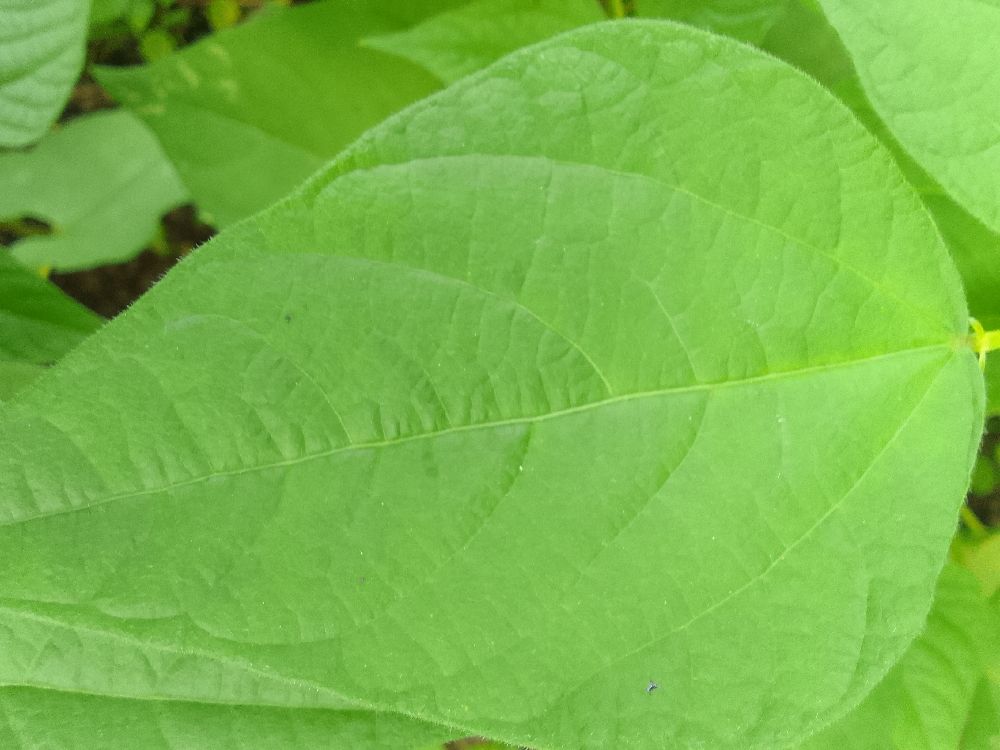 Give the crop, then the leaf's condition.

common bean, healthy
